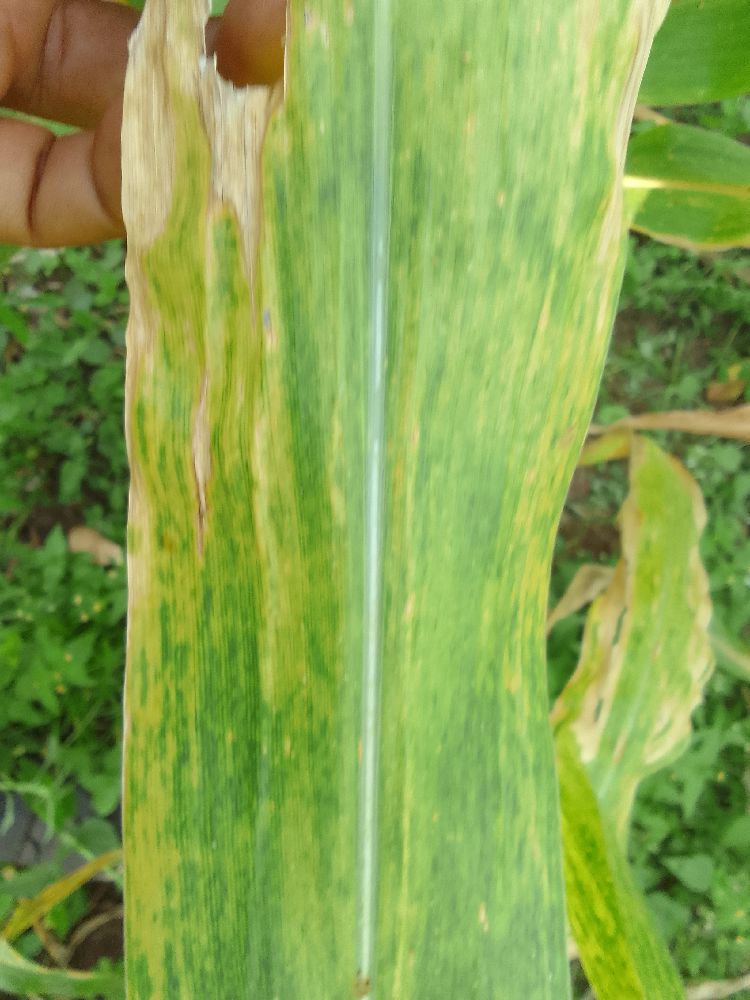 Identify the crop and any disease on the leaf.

maize, maize lethal necrosis
